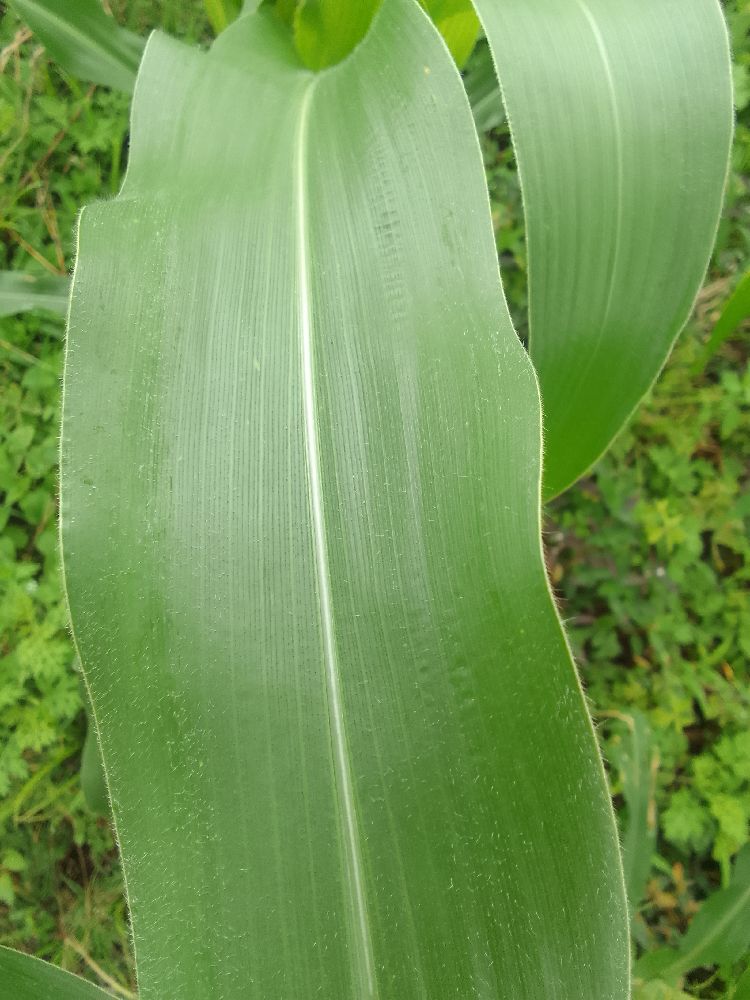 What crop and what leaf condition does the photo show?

maize, healthy
